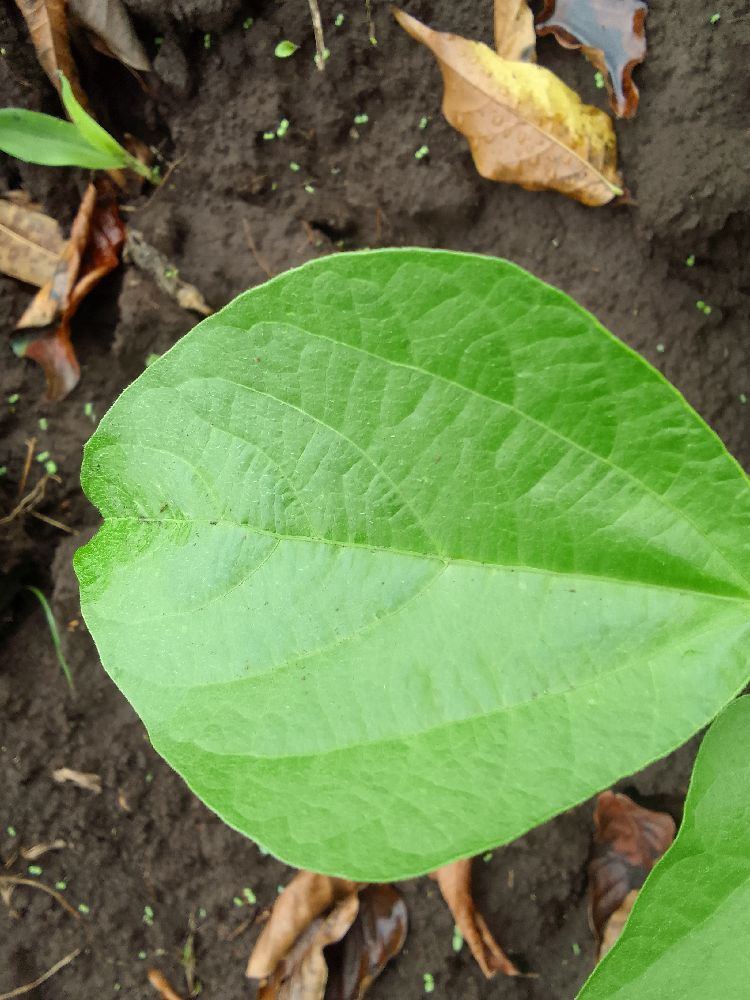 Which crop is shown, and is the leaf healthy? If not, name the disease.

common bean, healthy
